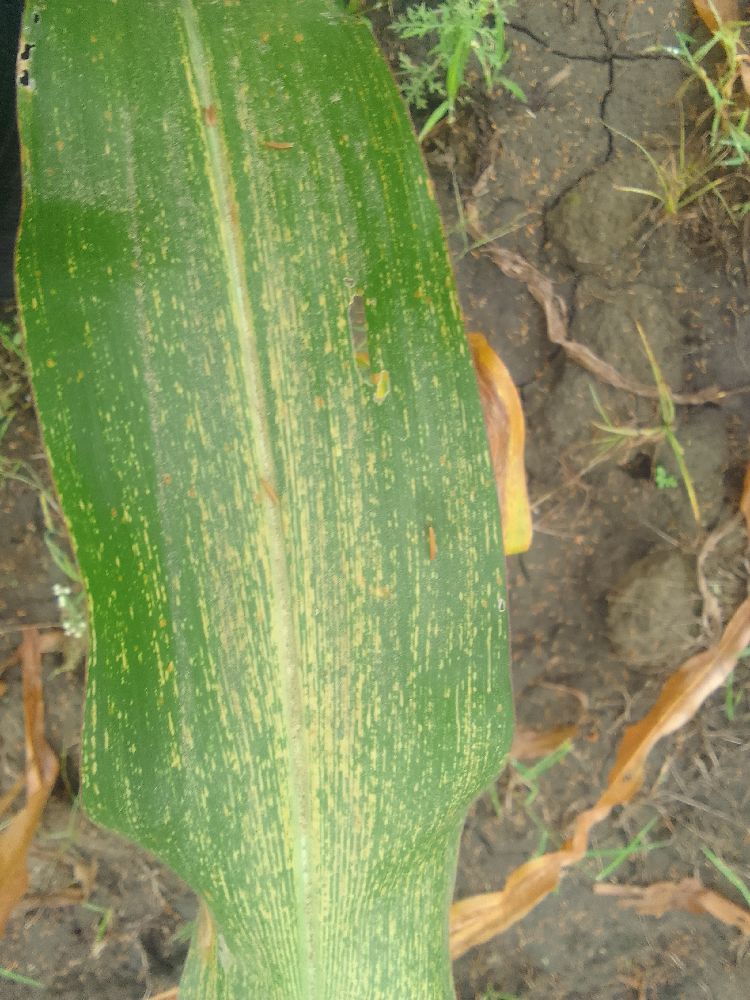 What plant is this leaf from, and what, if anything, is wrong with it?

maize, maize streak virus
